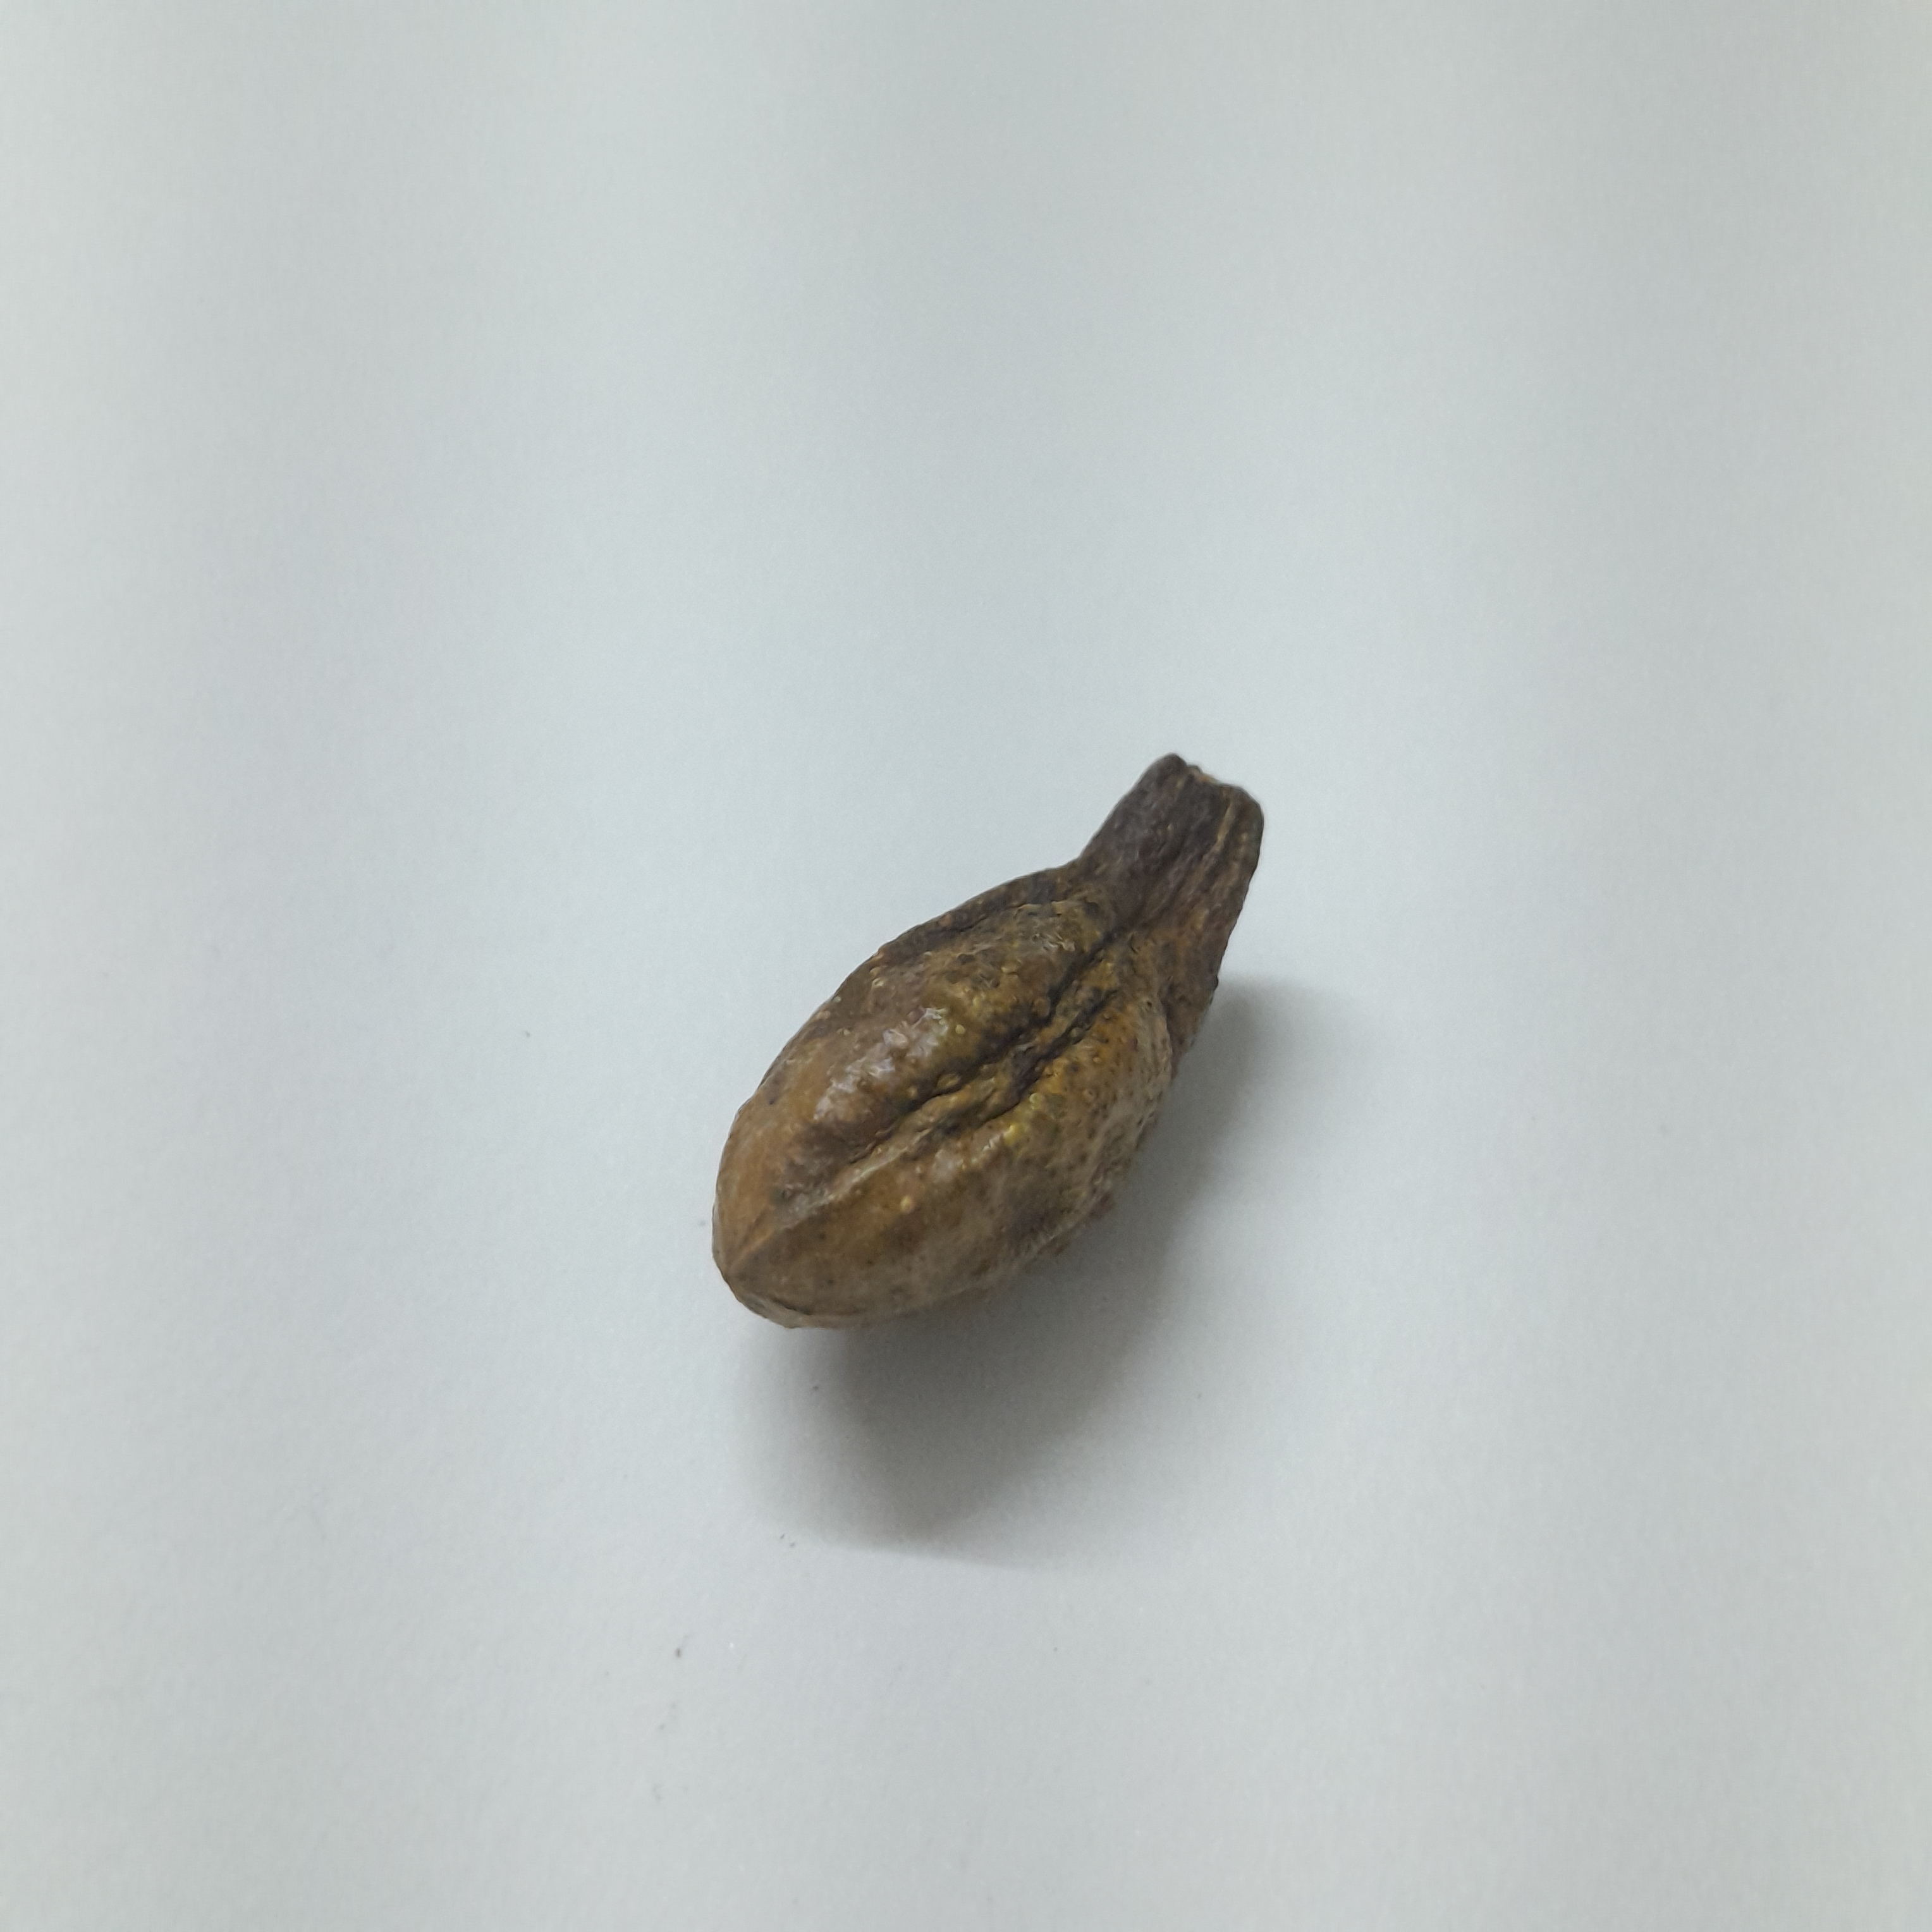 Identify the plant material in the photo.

hirdaa
